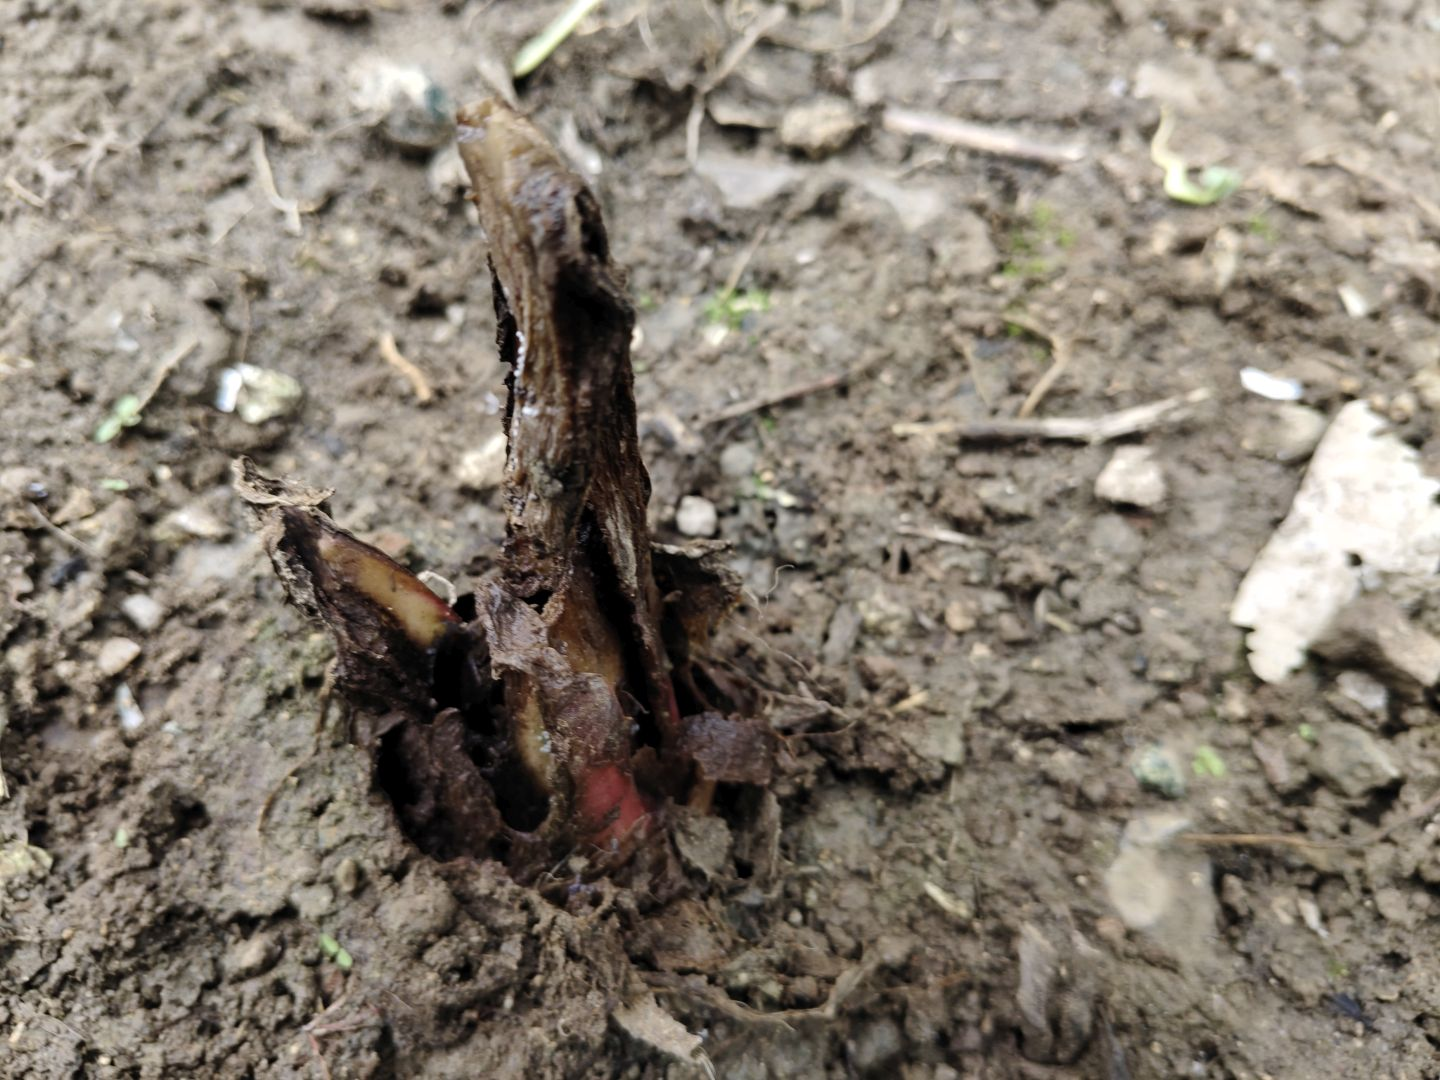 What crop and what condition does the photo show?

taro, root rot
